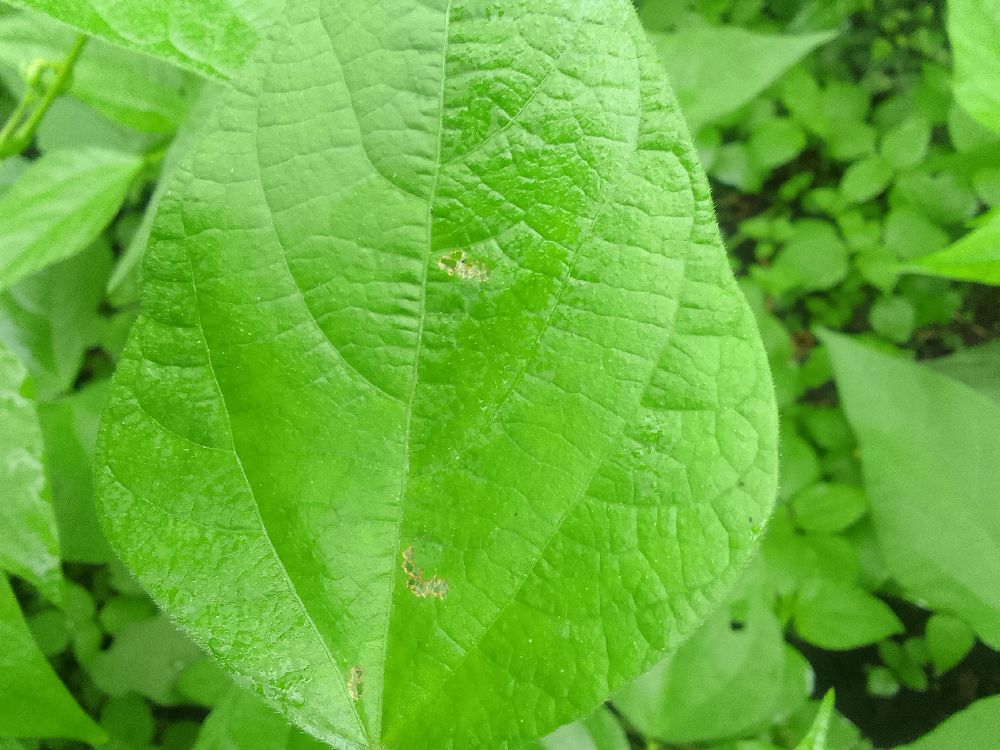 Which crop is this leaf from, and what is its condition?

common bean, healthy
